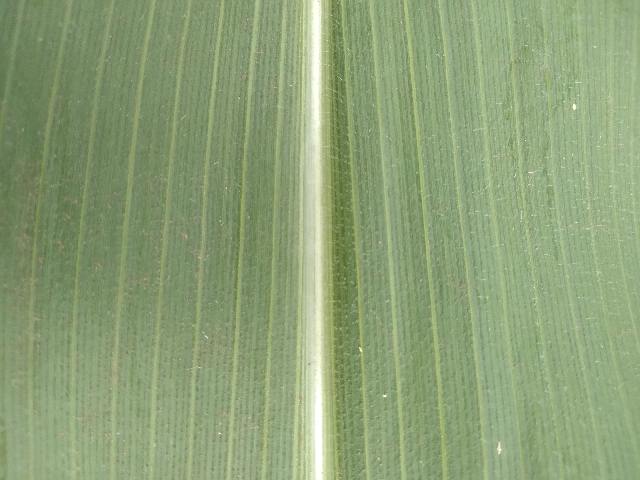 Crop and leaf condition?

maize, healthy
